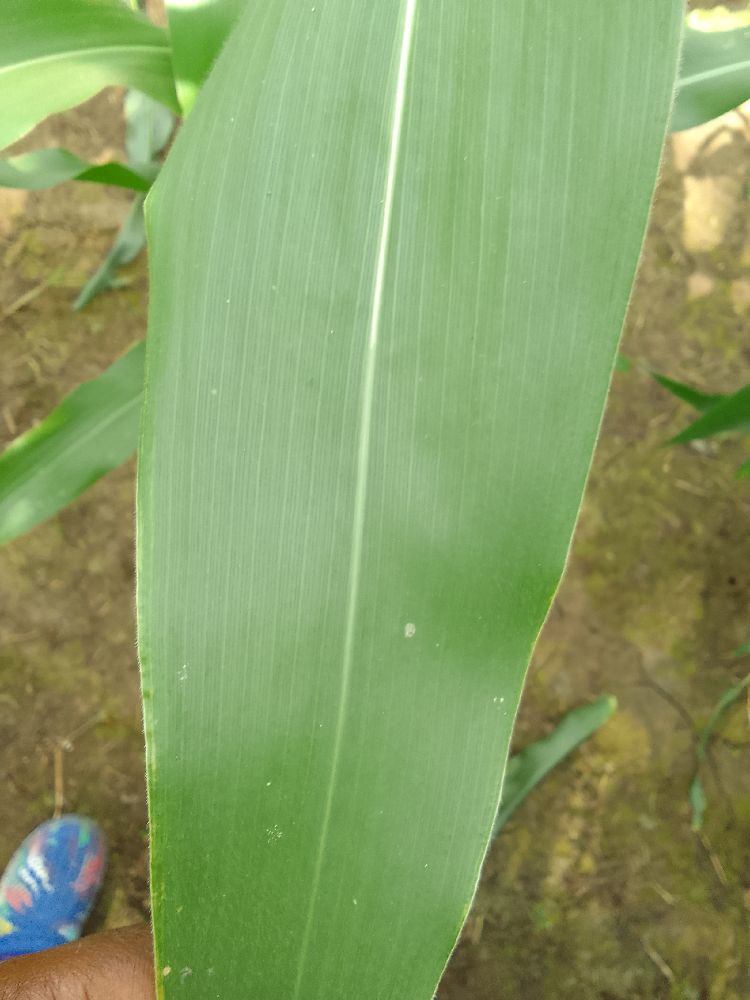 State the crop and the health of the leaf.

maize, healthy
